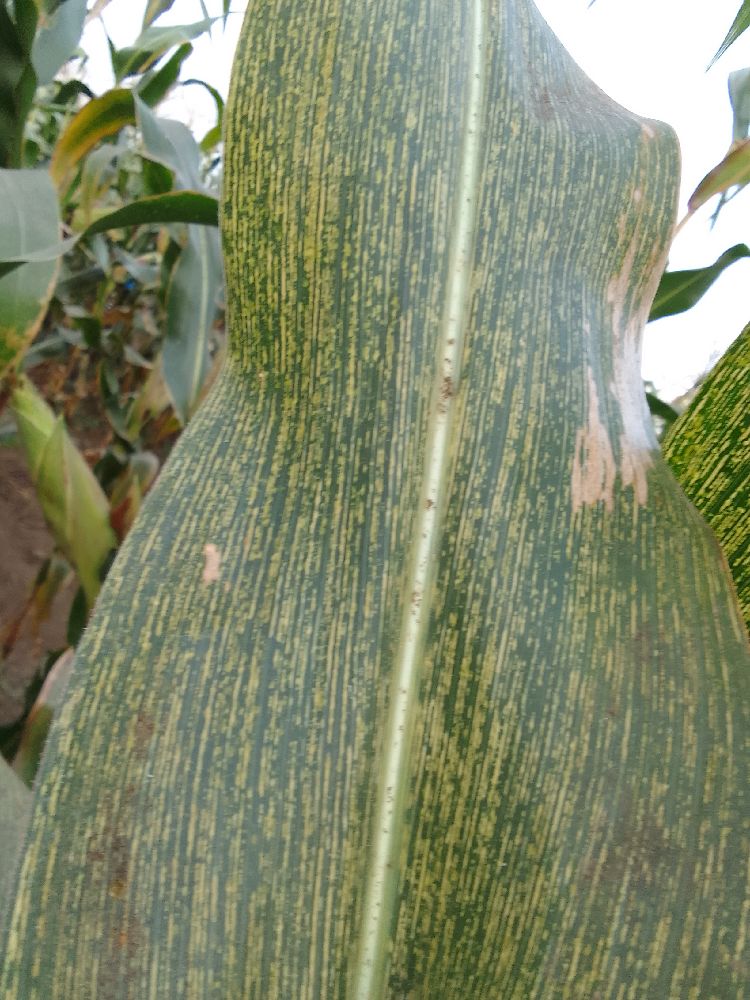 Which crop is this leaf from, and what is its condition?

maize, maize streak virus
